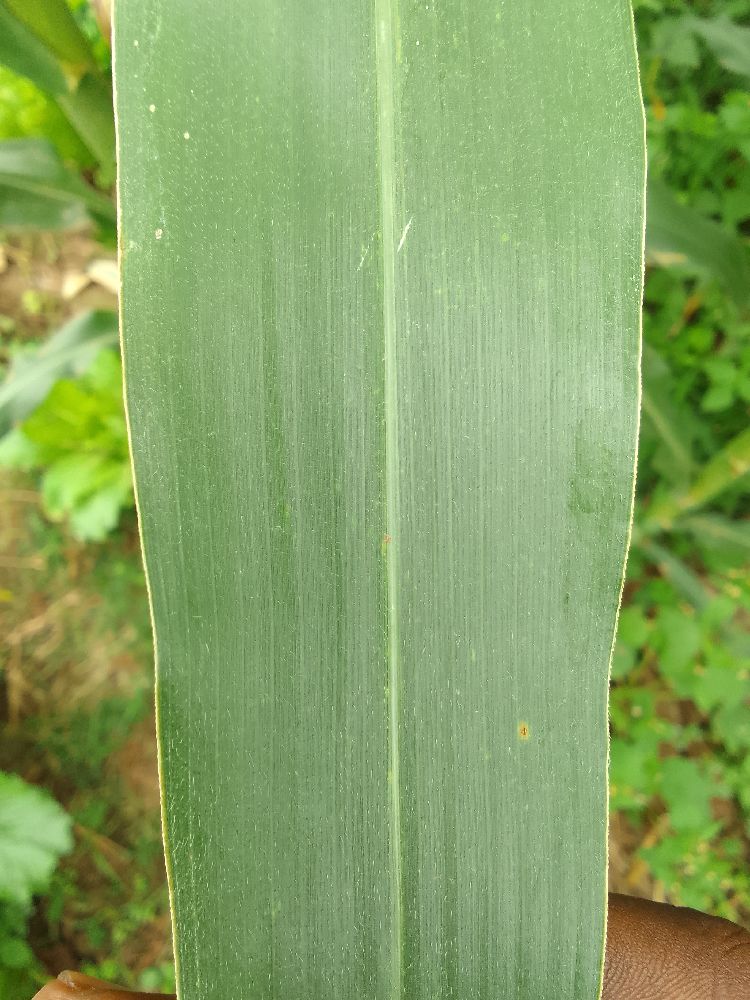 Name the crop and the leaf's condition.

maize, healthy
